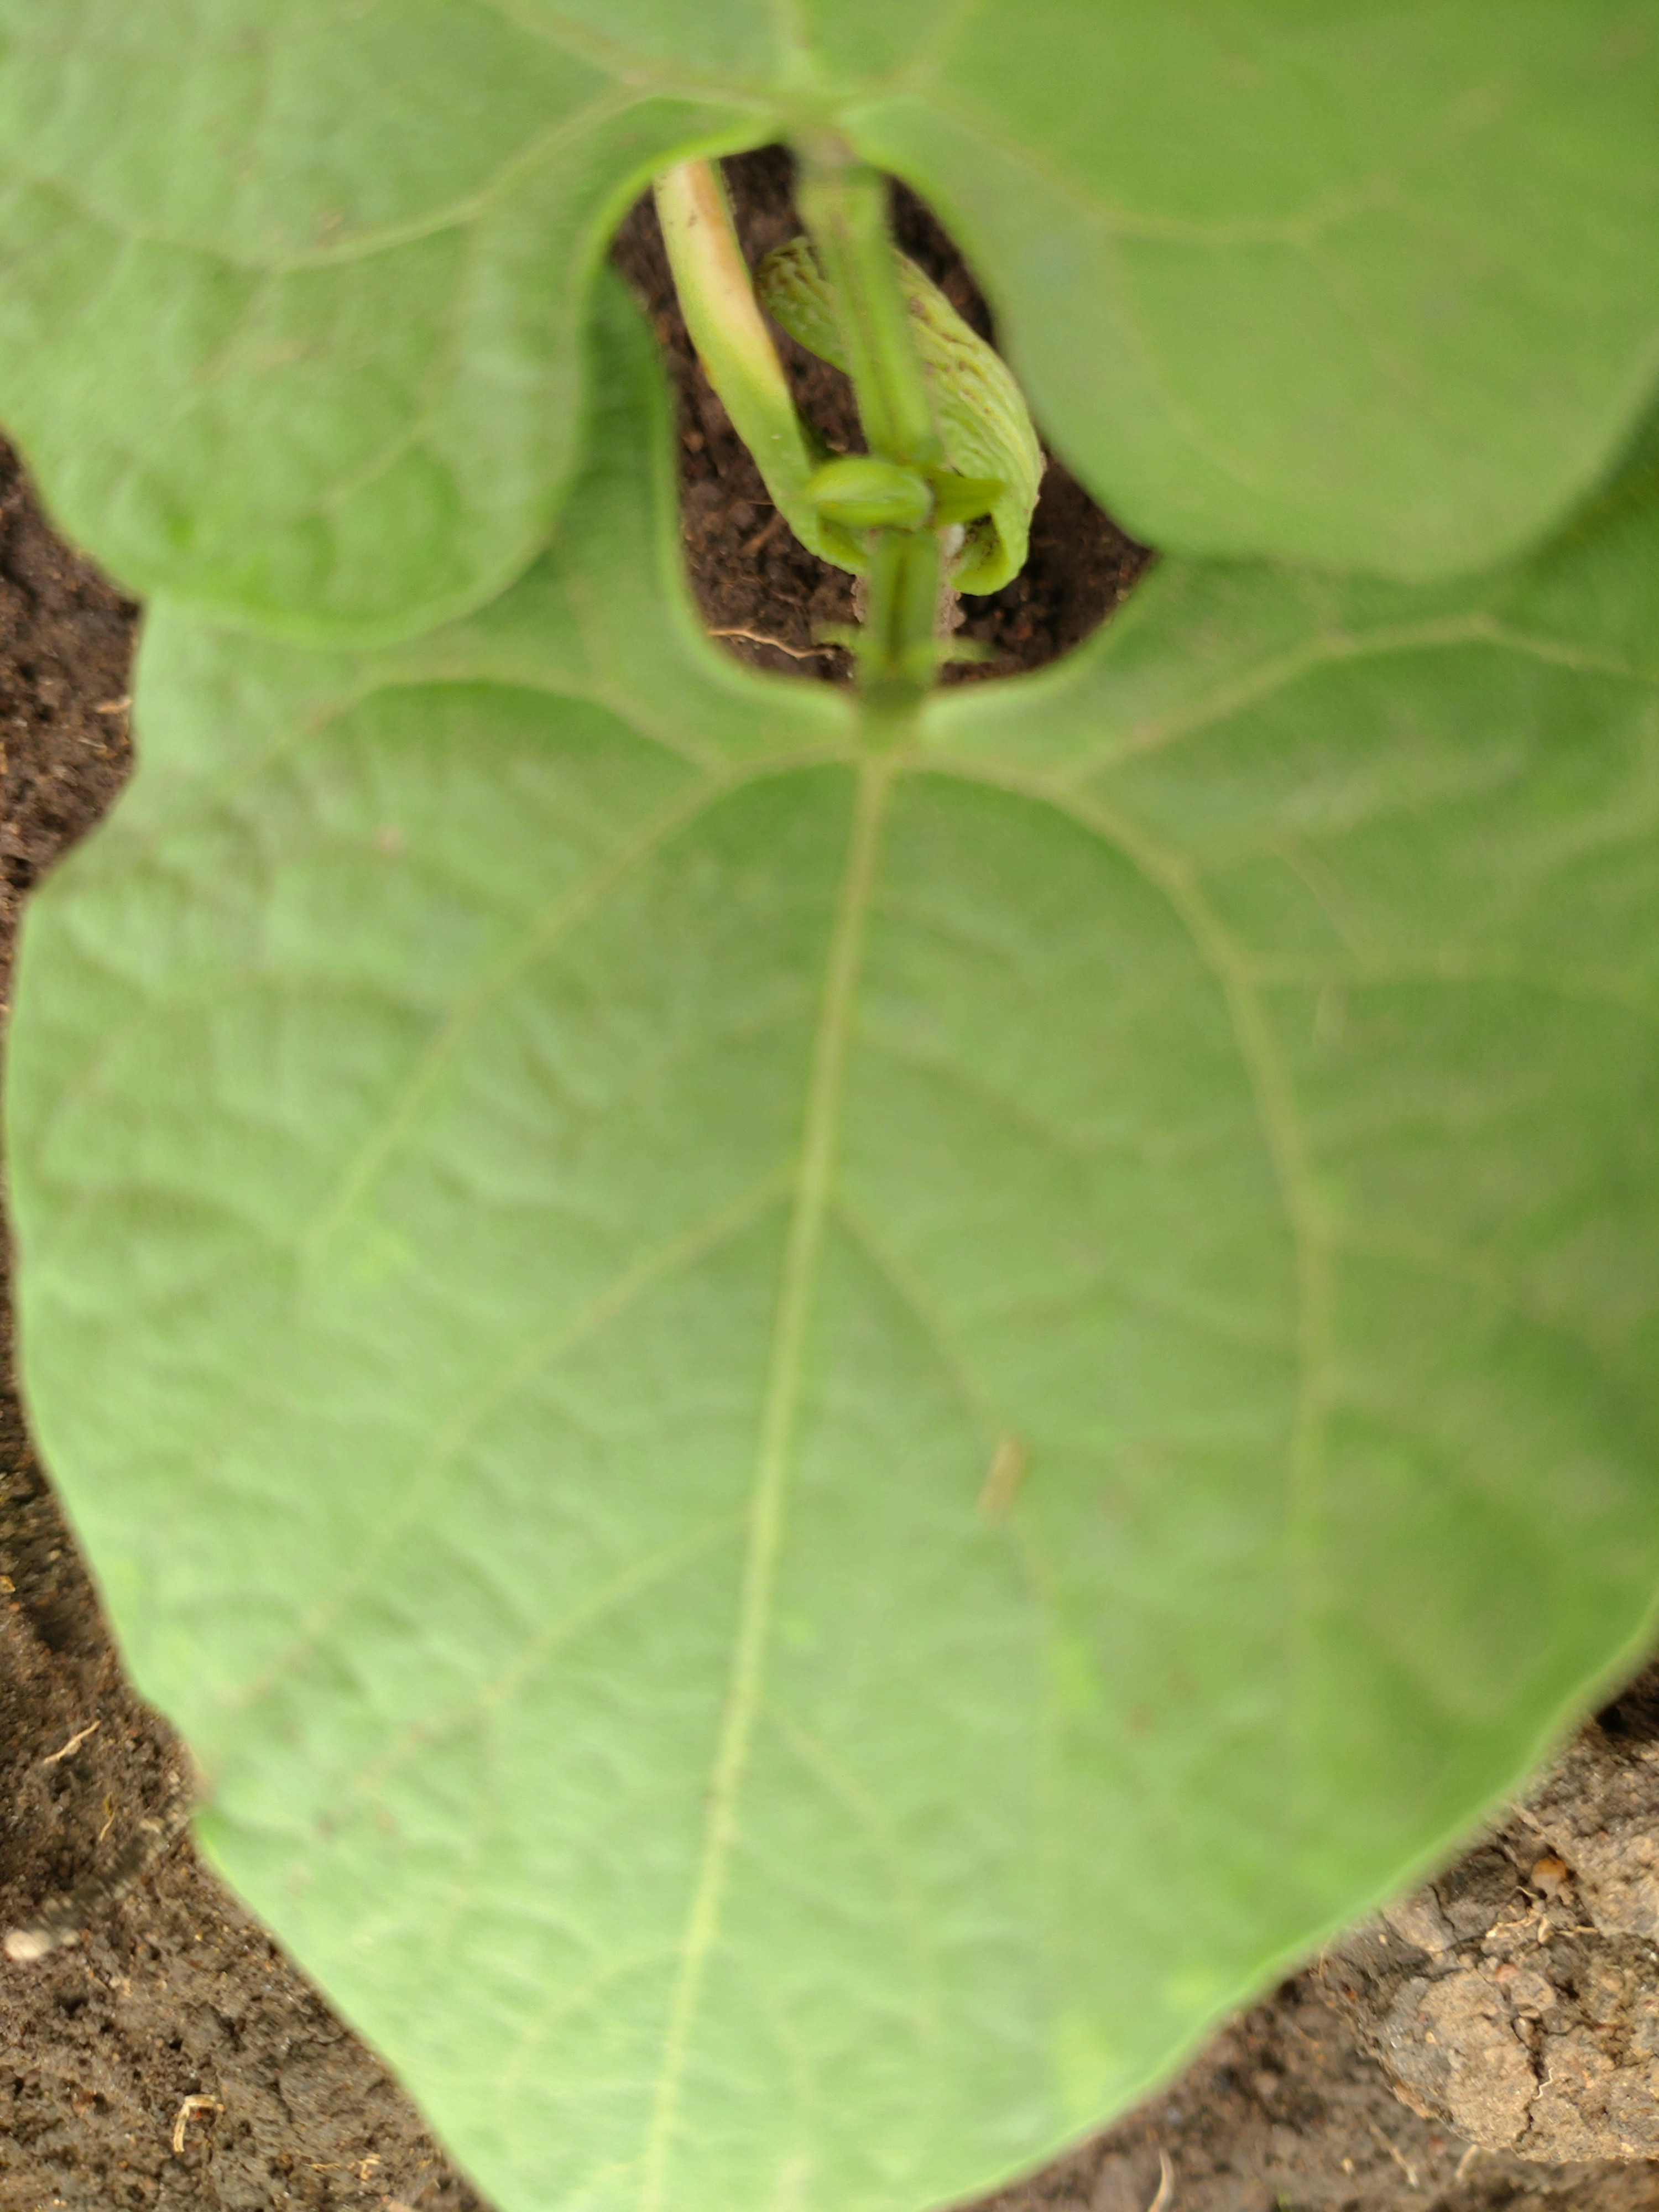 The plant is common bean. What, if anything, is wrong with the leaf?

healthy
